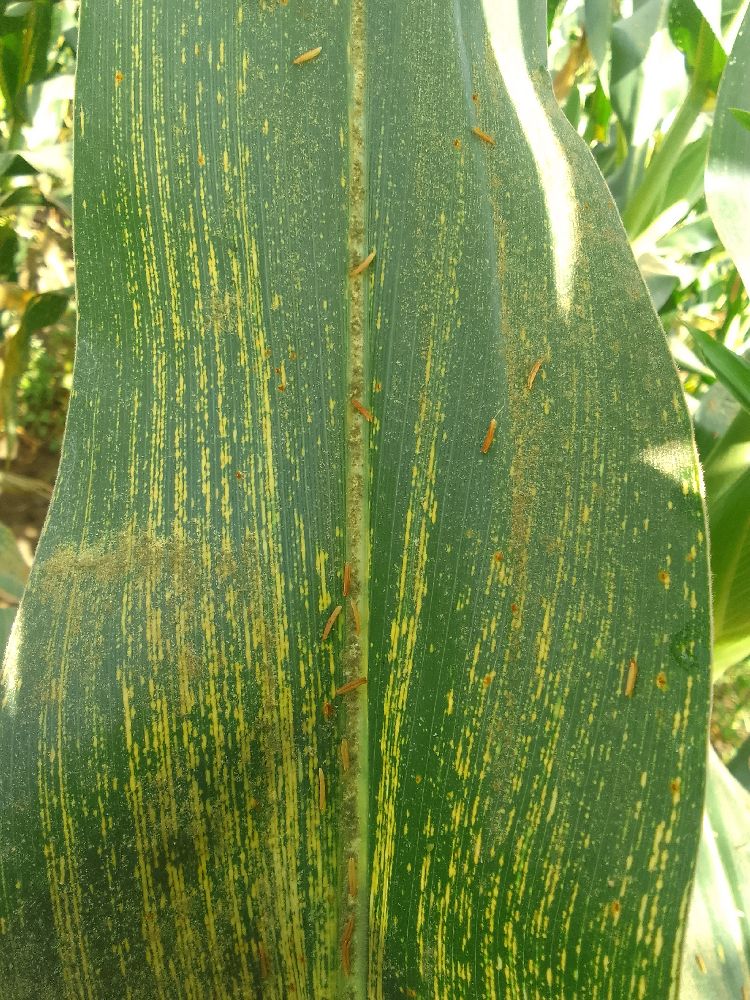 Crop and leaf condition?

maize, maize streak virus
